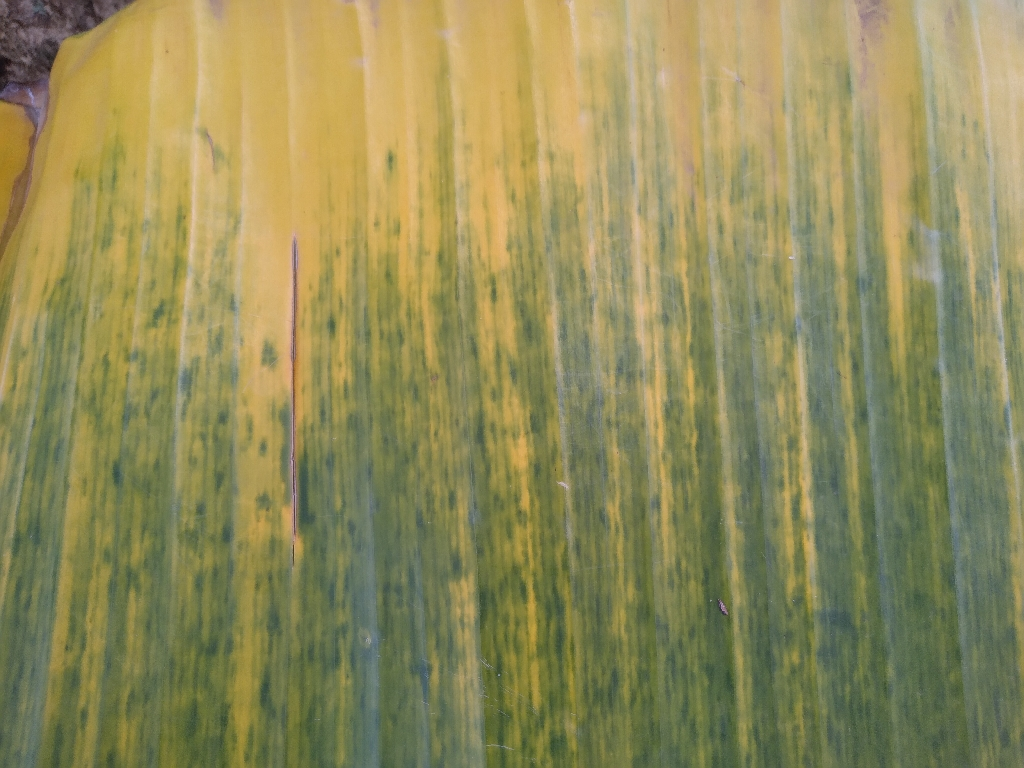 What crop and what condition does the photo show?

banana, fusarium wilt race 1
